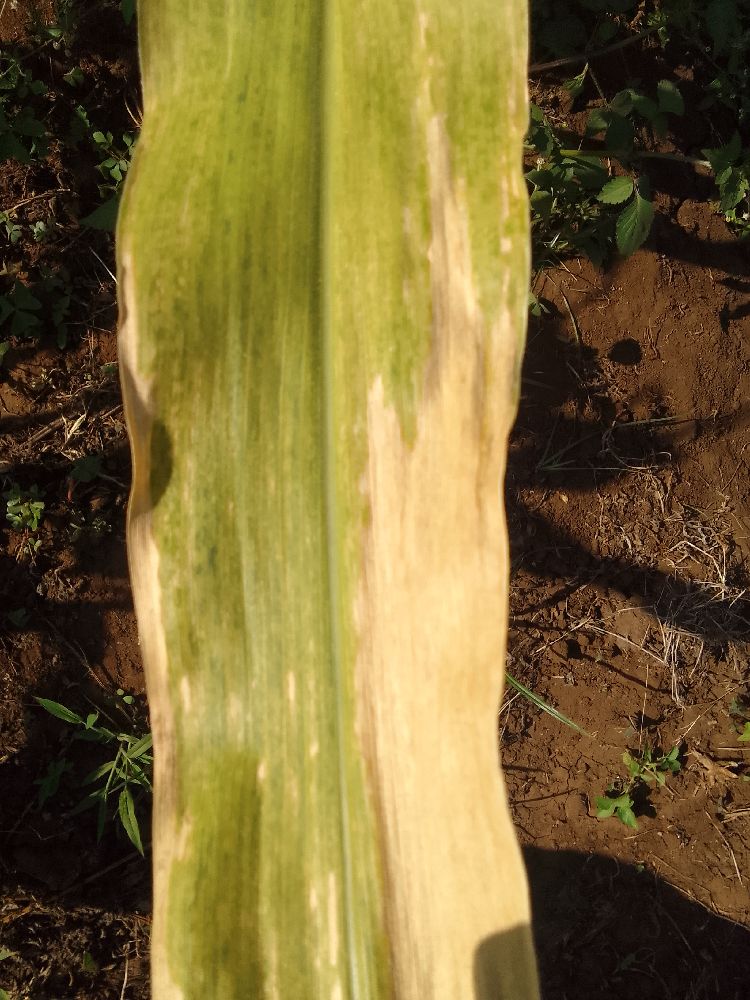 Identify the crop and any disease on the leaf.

maize, maize lethal necrosis
